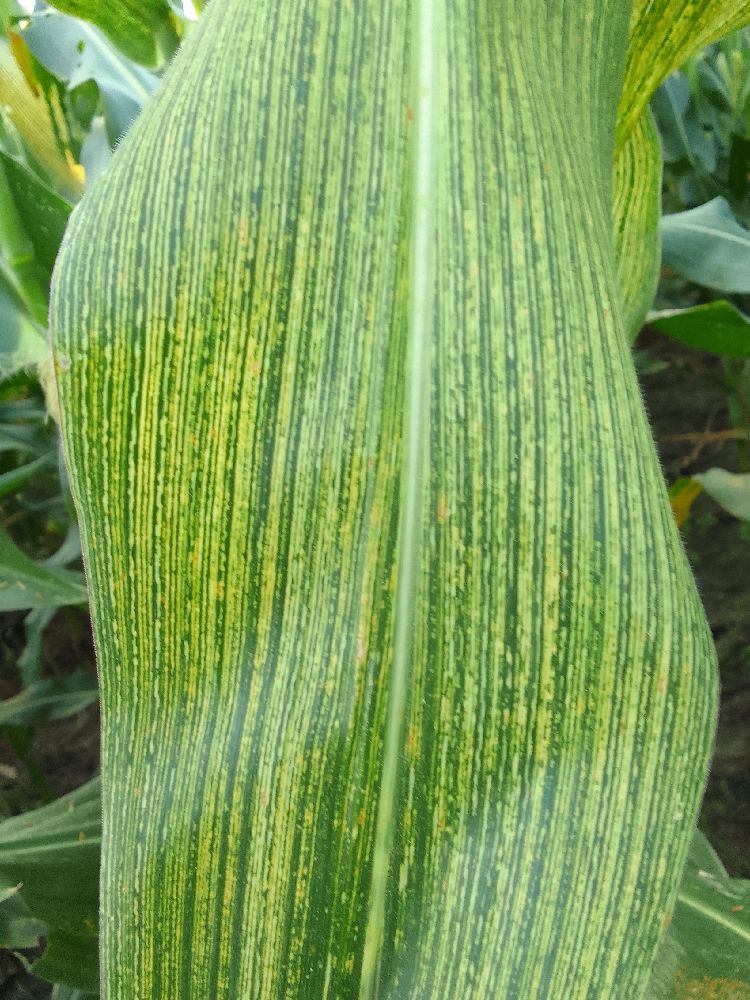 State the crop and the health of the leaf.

maize, maize streak virus
